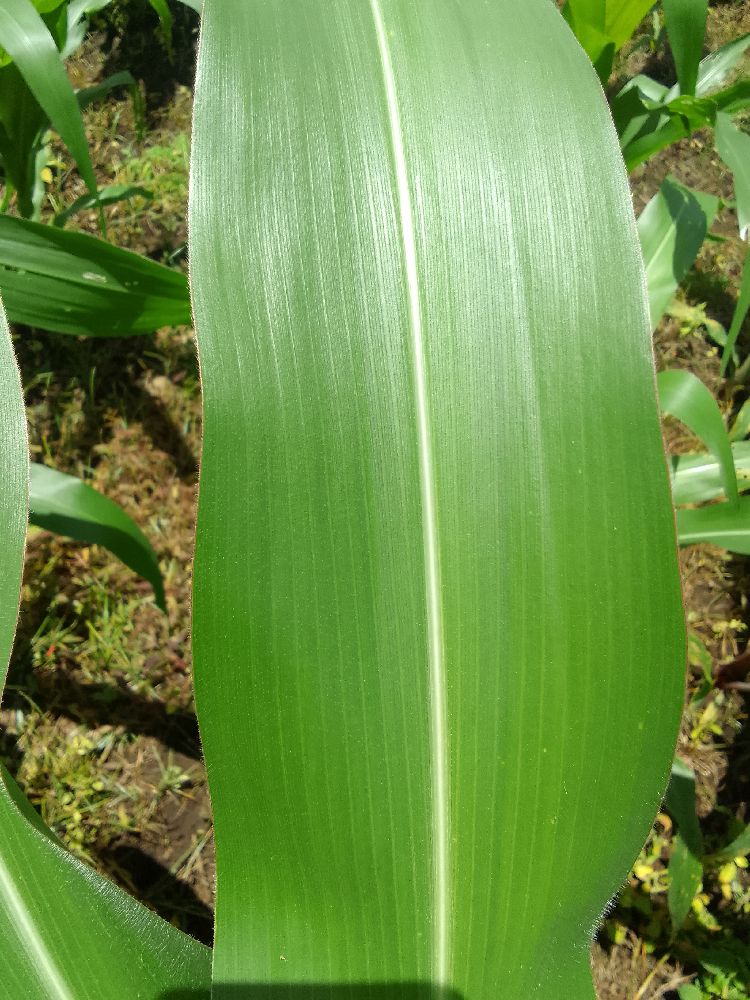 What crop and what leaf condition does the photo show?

maize, healthy
